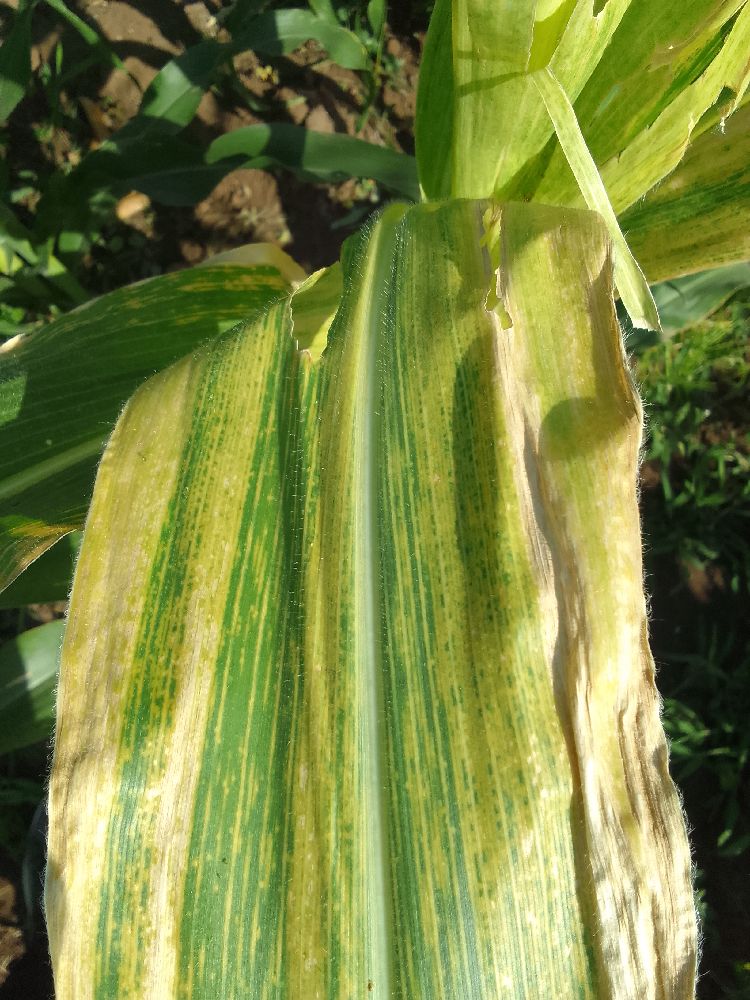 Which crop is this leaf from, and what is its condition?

maize, maize lethal necrosis
